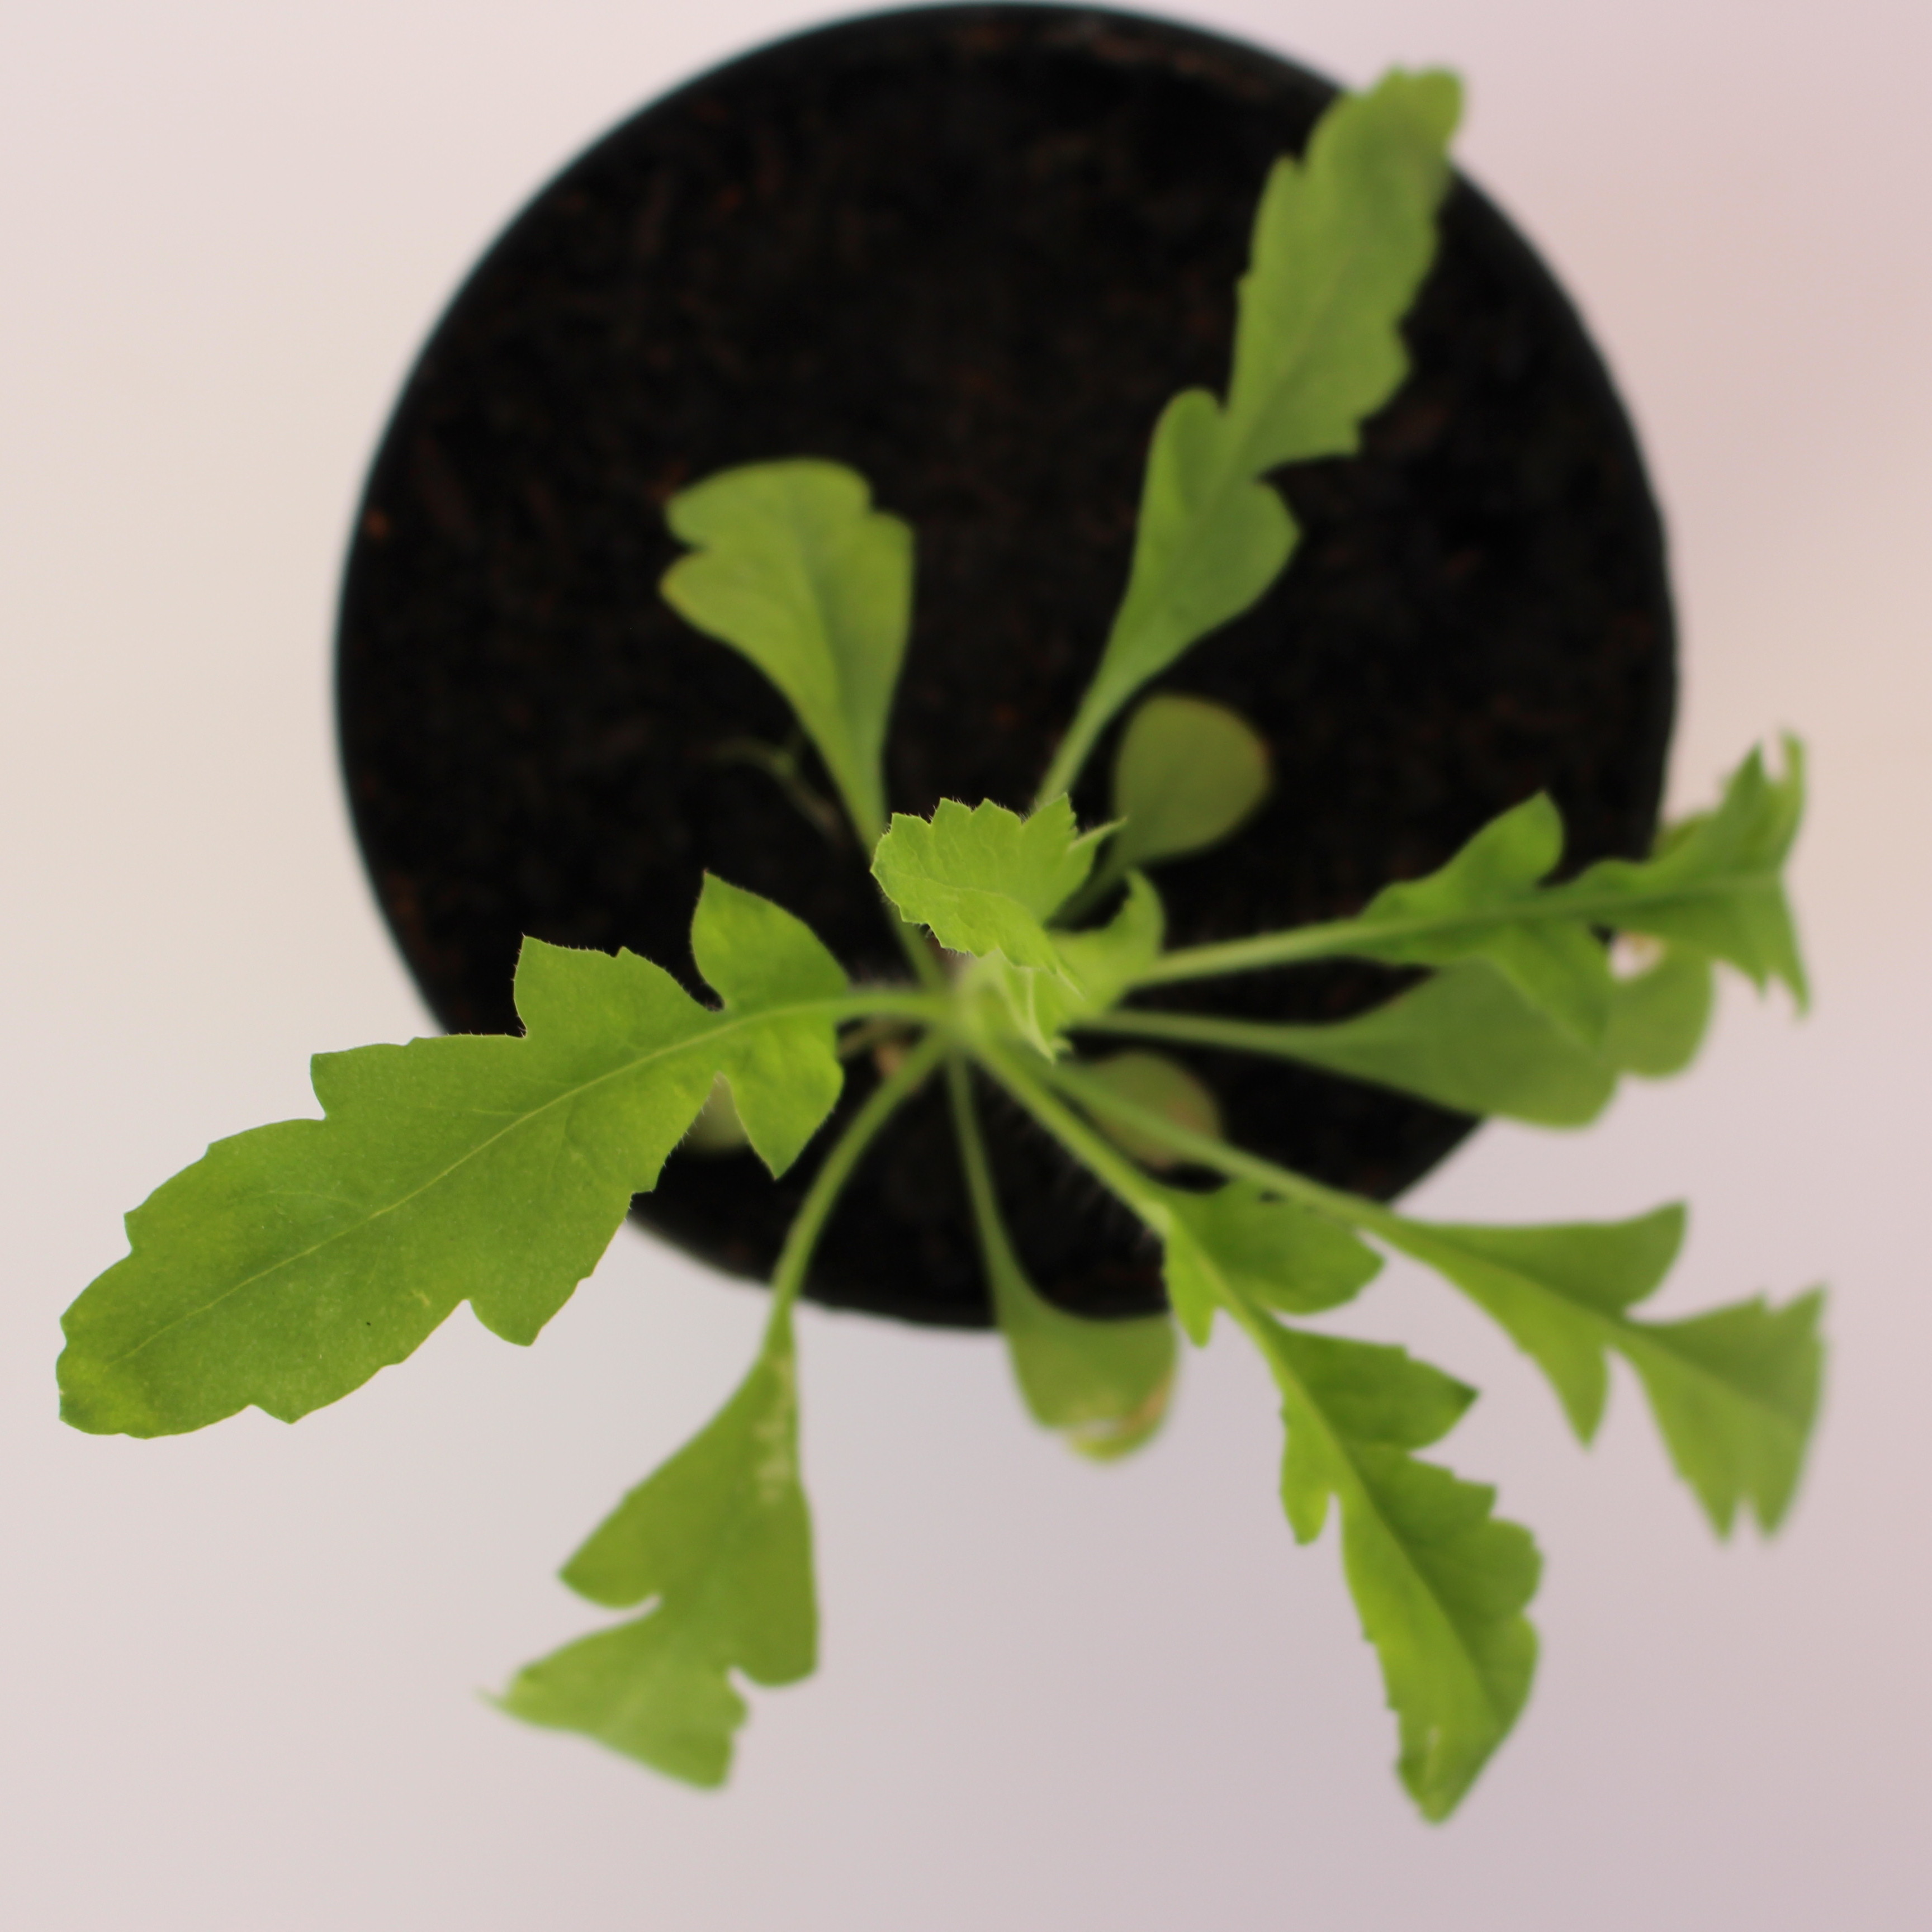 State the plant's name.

Papaver rhoeas
